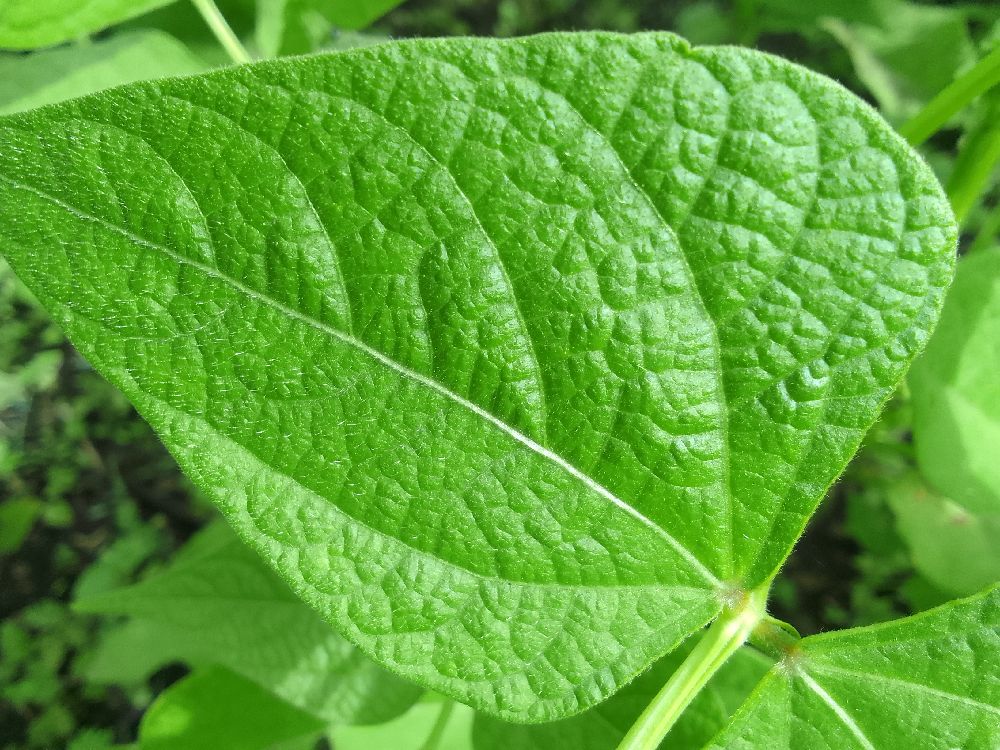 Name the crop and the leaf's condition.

common bean, healthy
